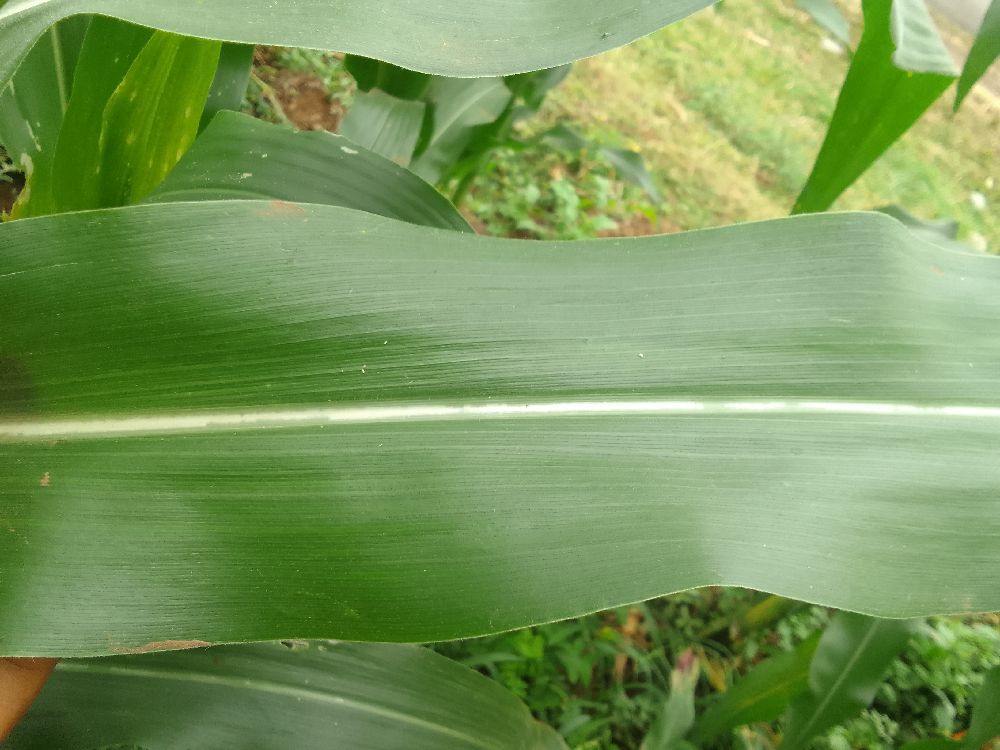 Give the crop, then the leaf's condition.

maize, healthy
